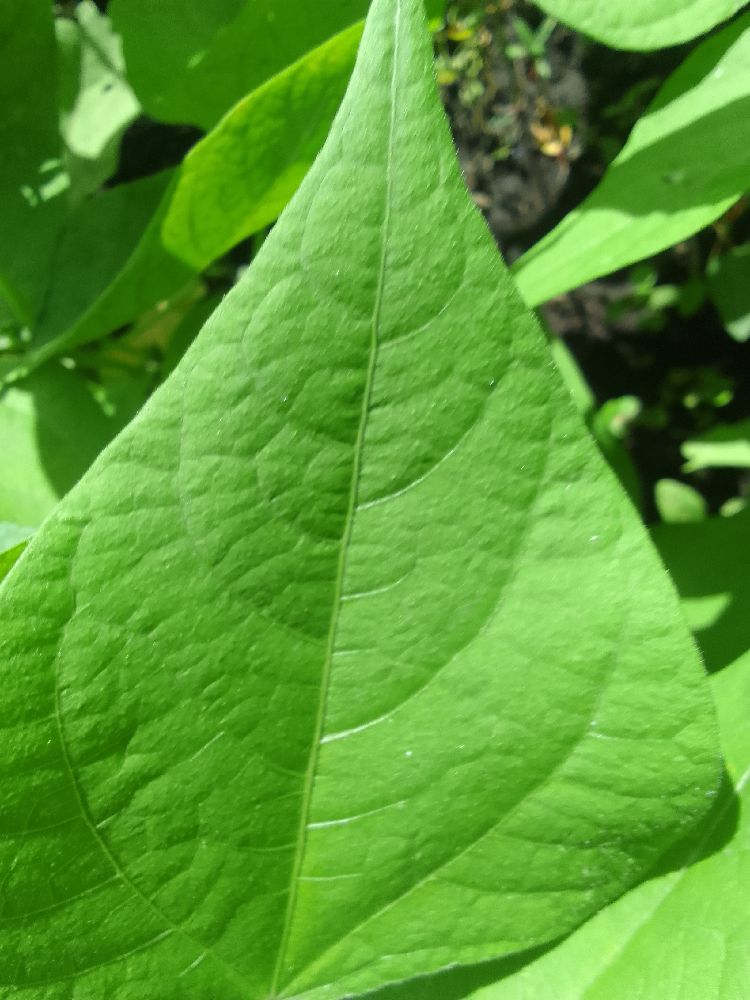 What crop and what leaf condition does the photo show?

common bean, healthy
